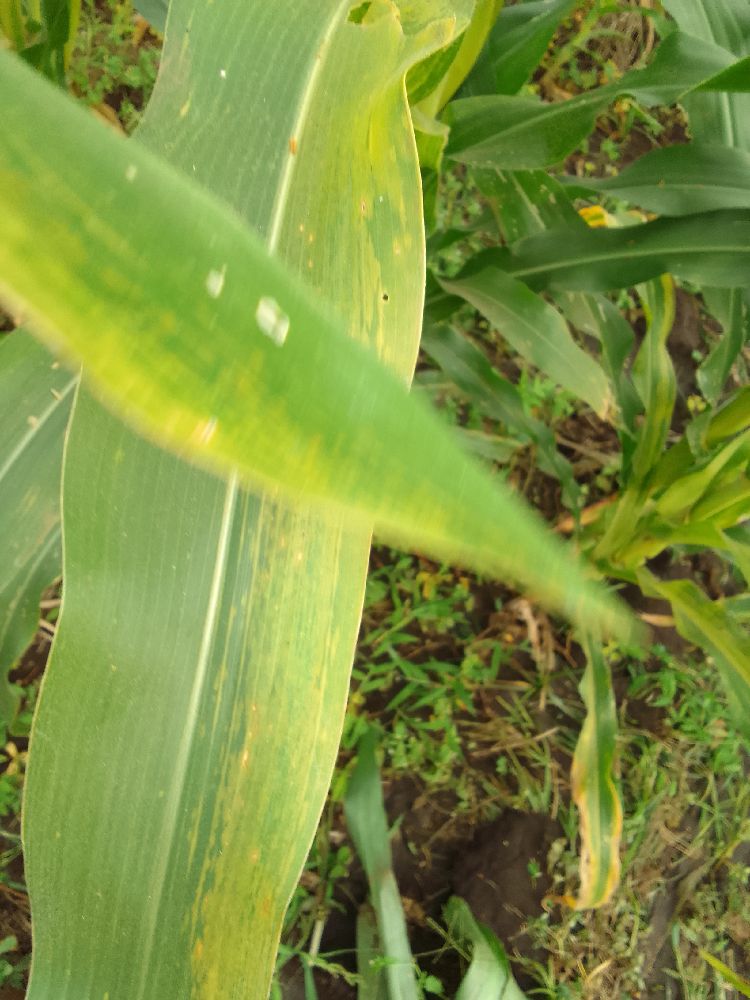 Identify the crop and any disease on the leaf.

maize, maize lethal necrosis
